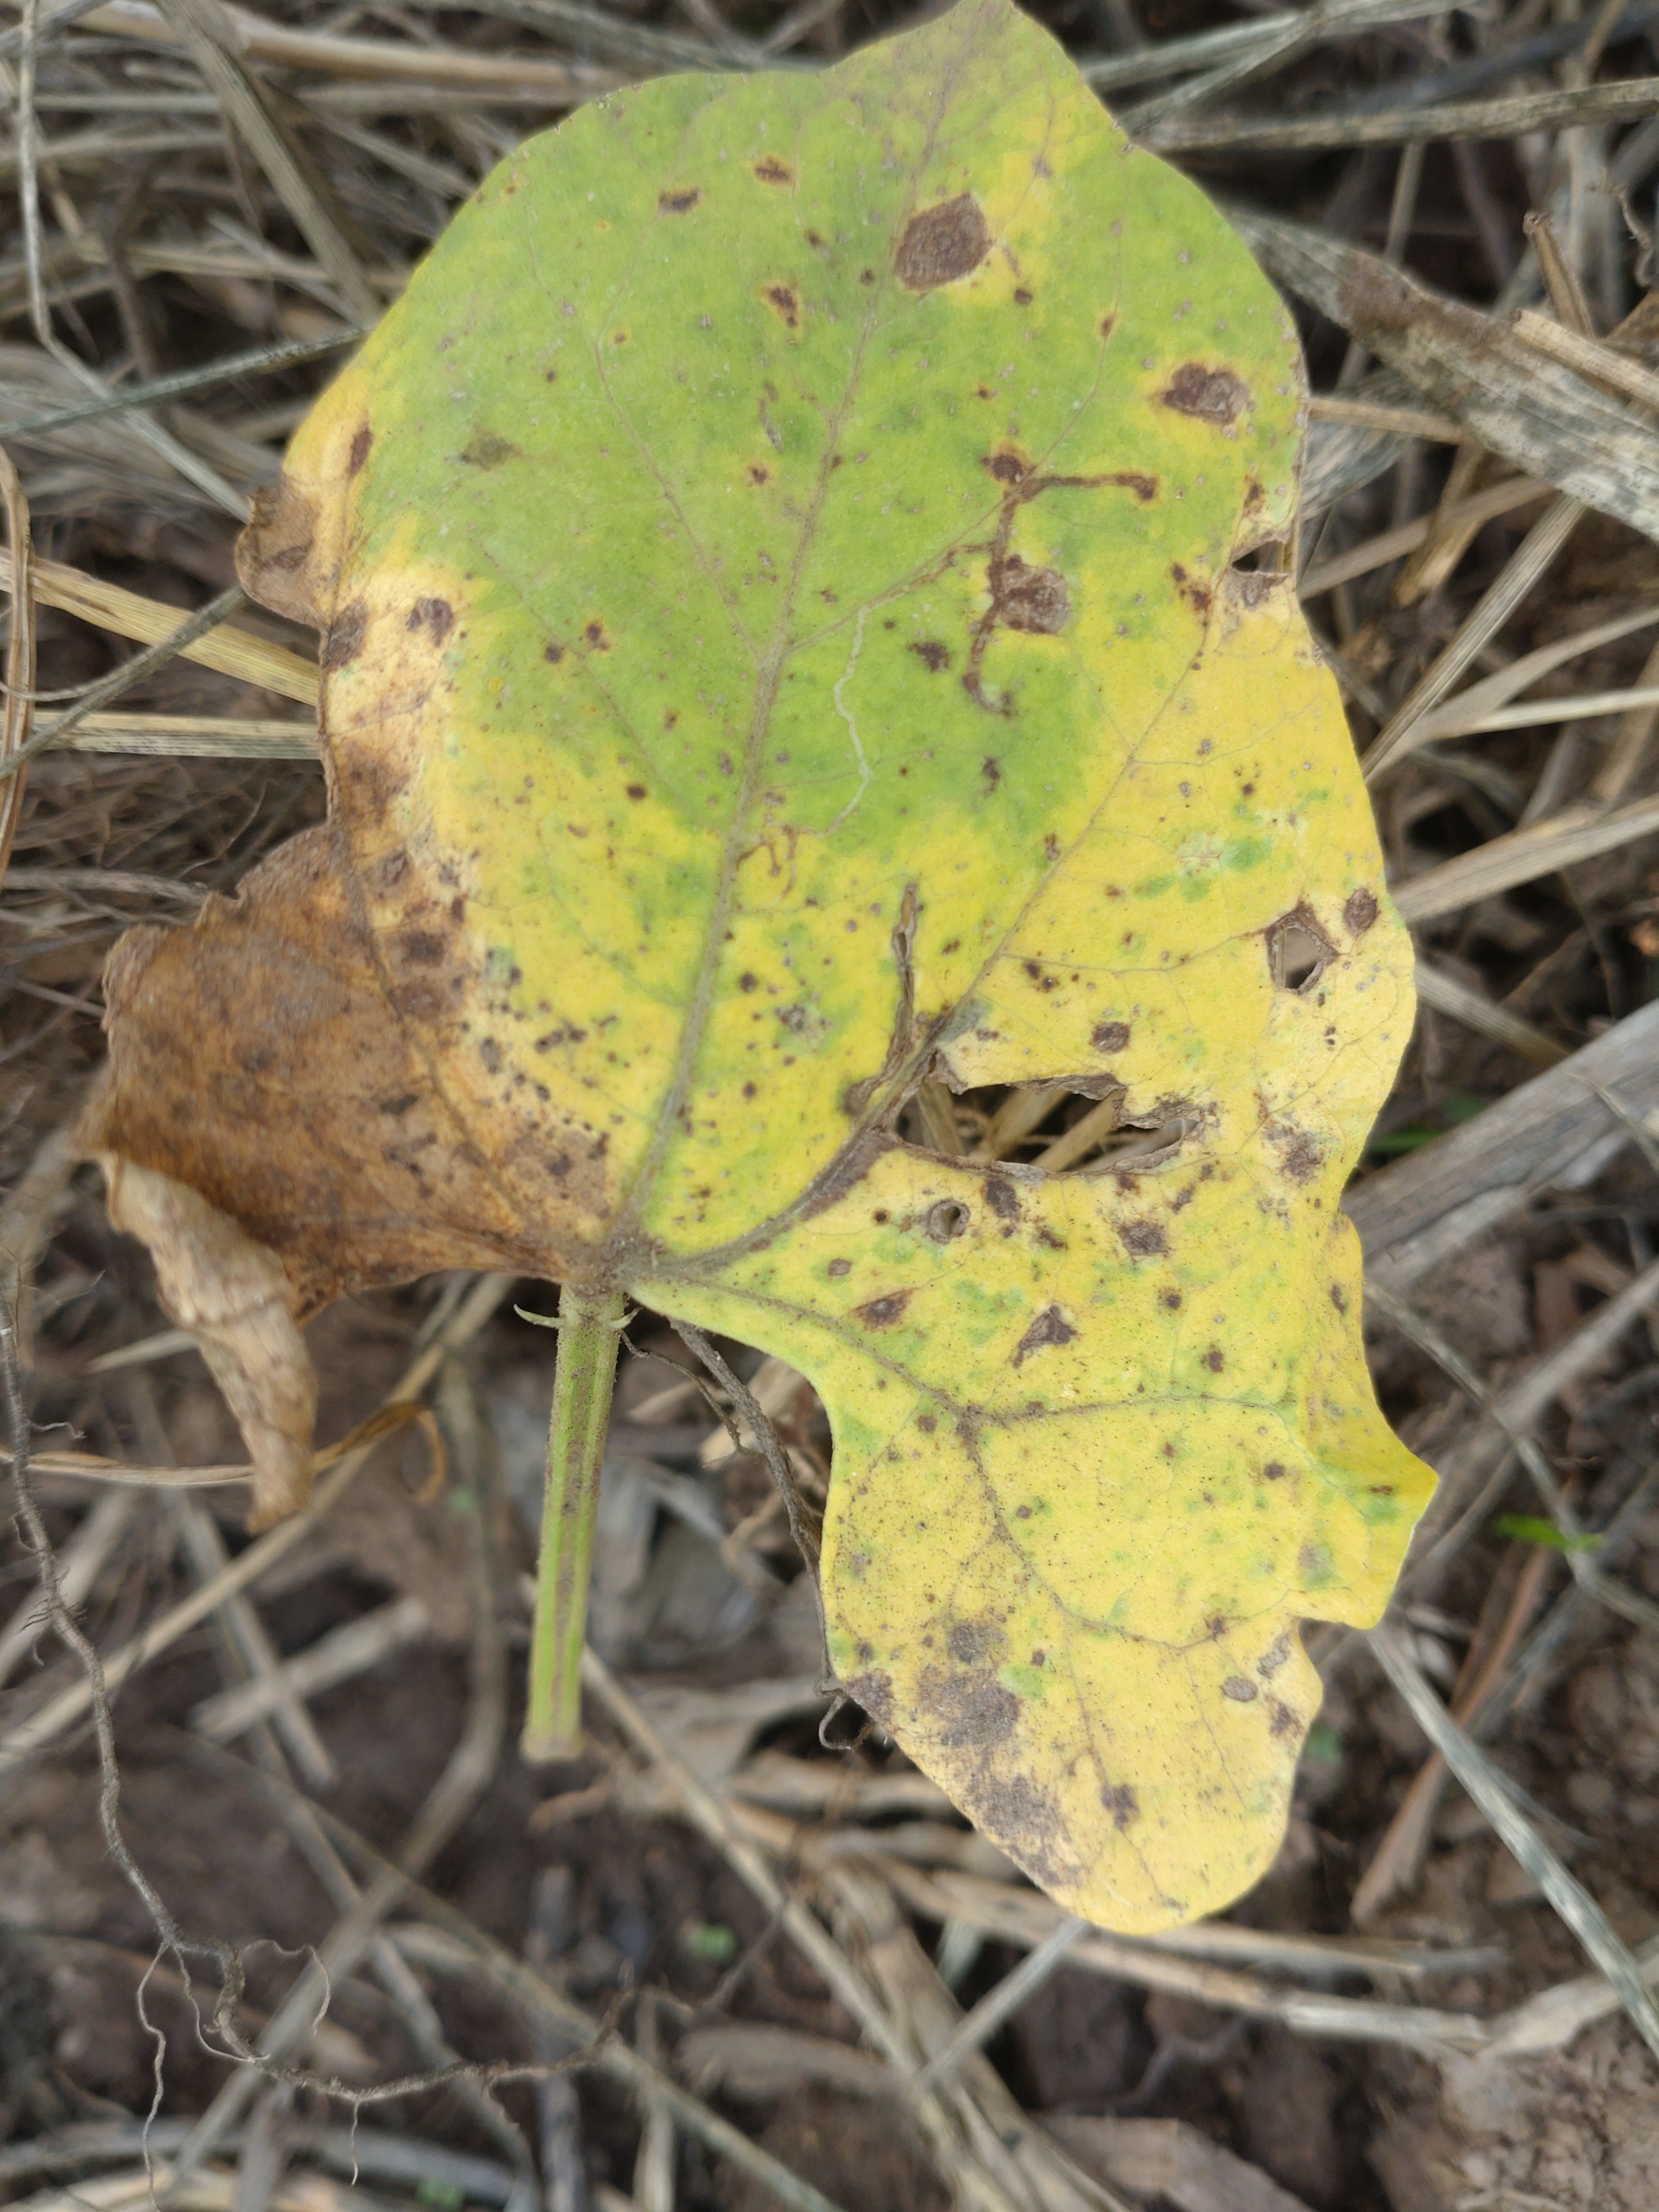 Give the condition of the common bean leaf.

anthracnose
